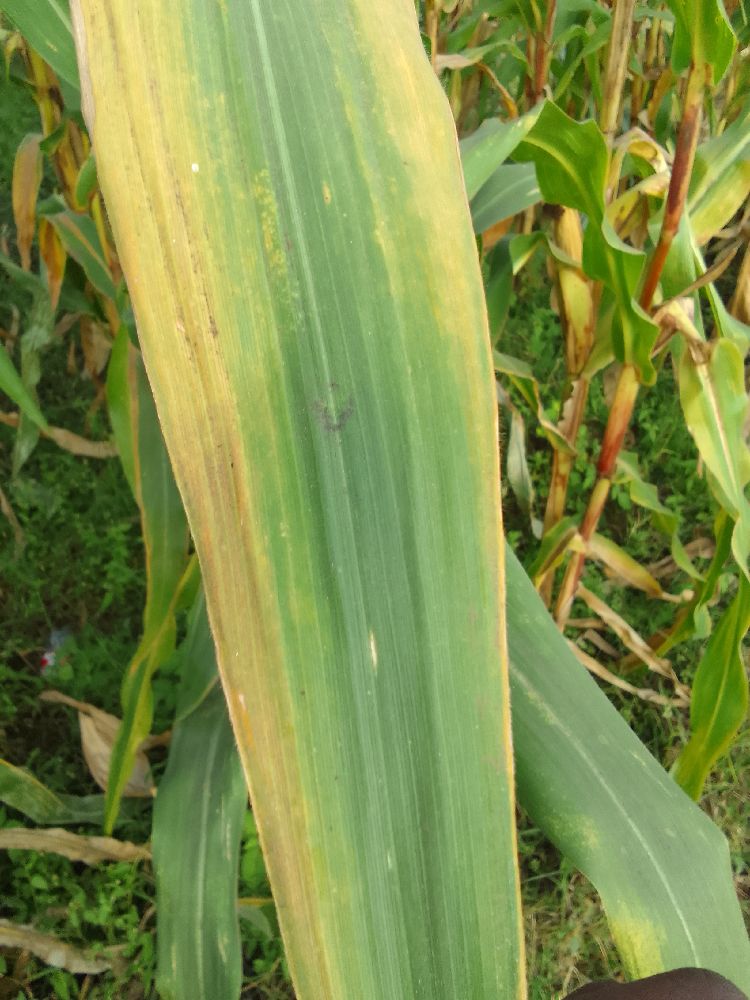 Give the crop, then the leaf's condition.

maize, maize lethal necrosis
